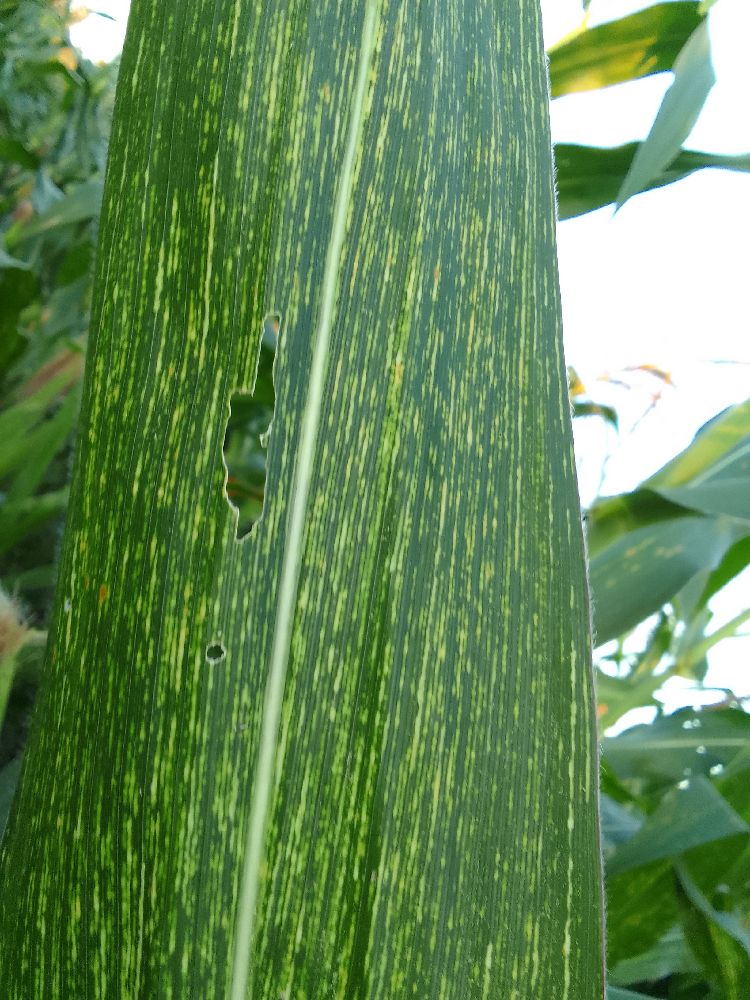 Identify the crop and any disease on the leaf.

maize, maize streak virus
